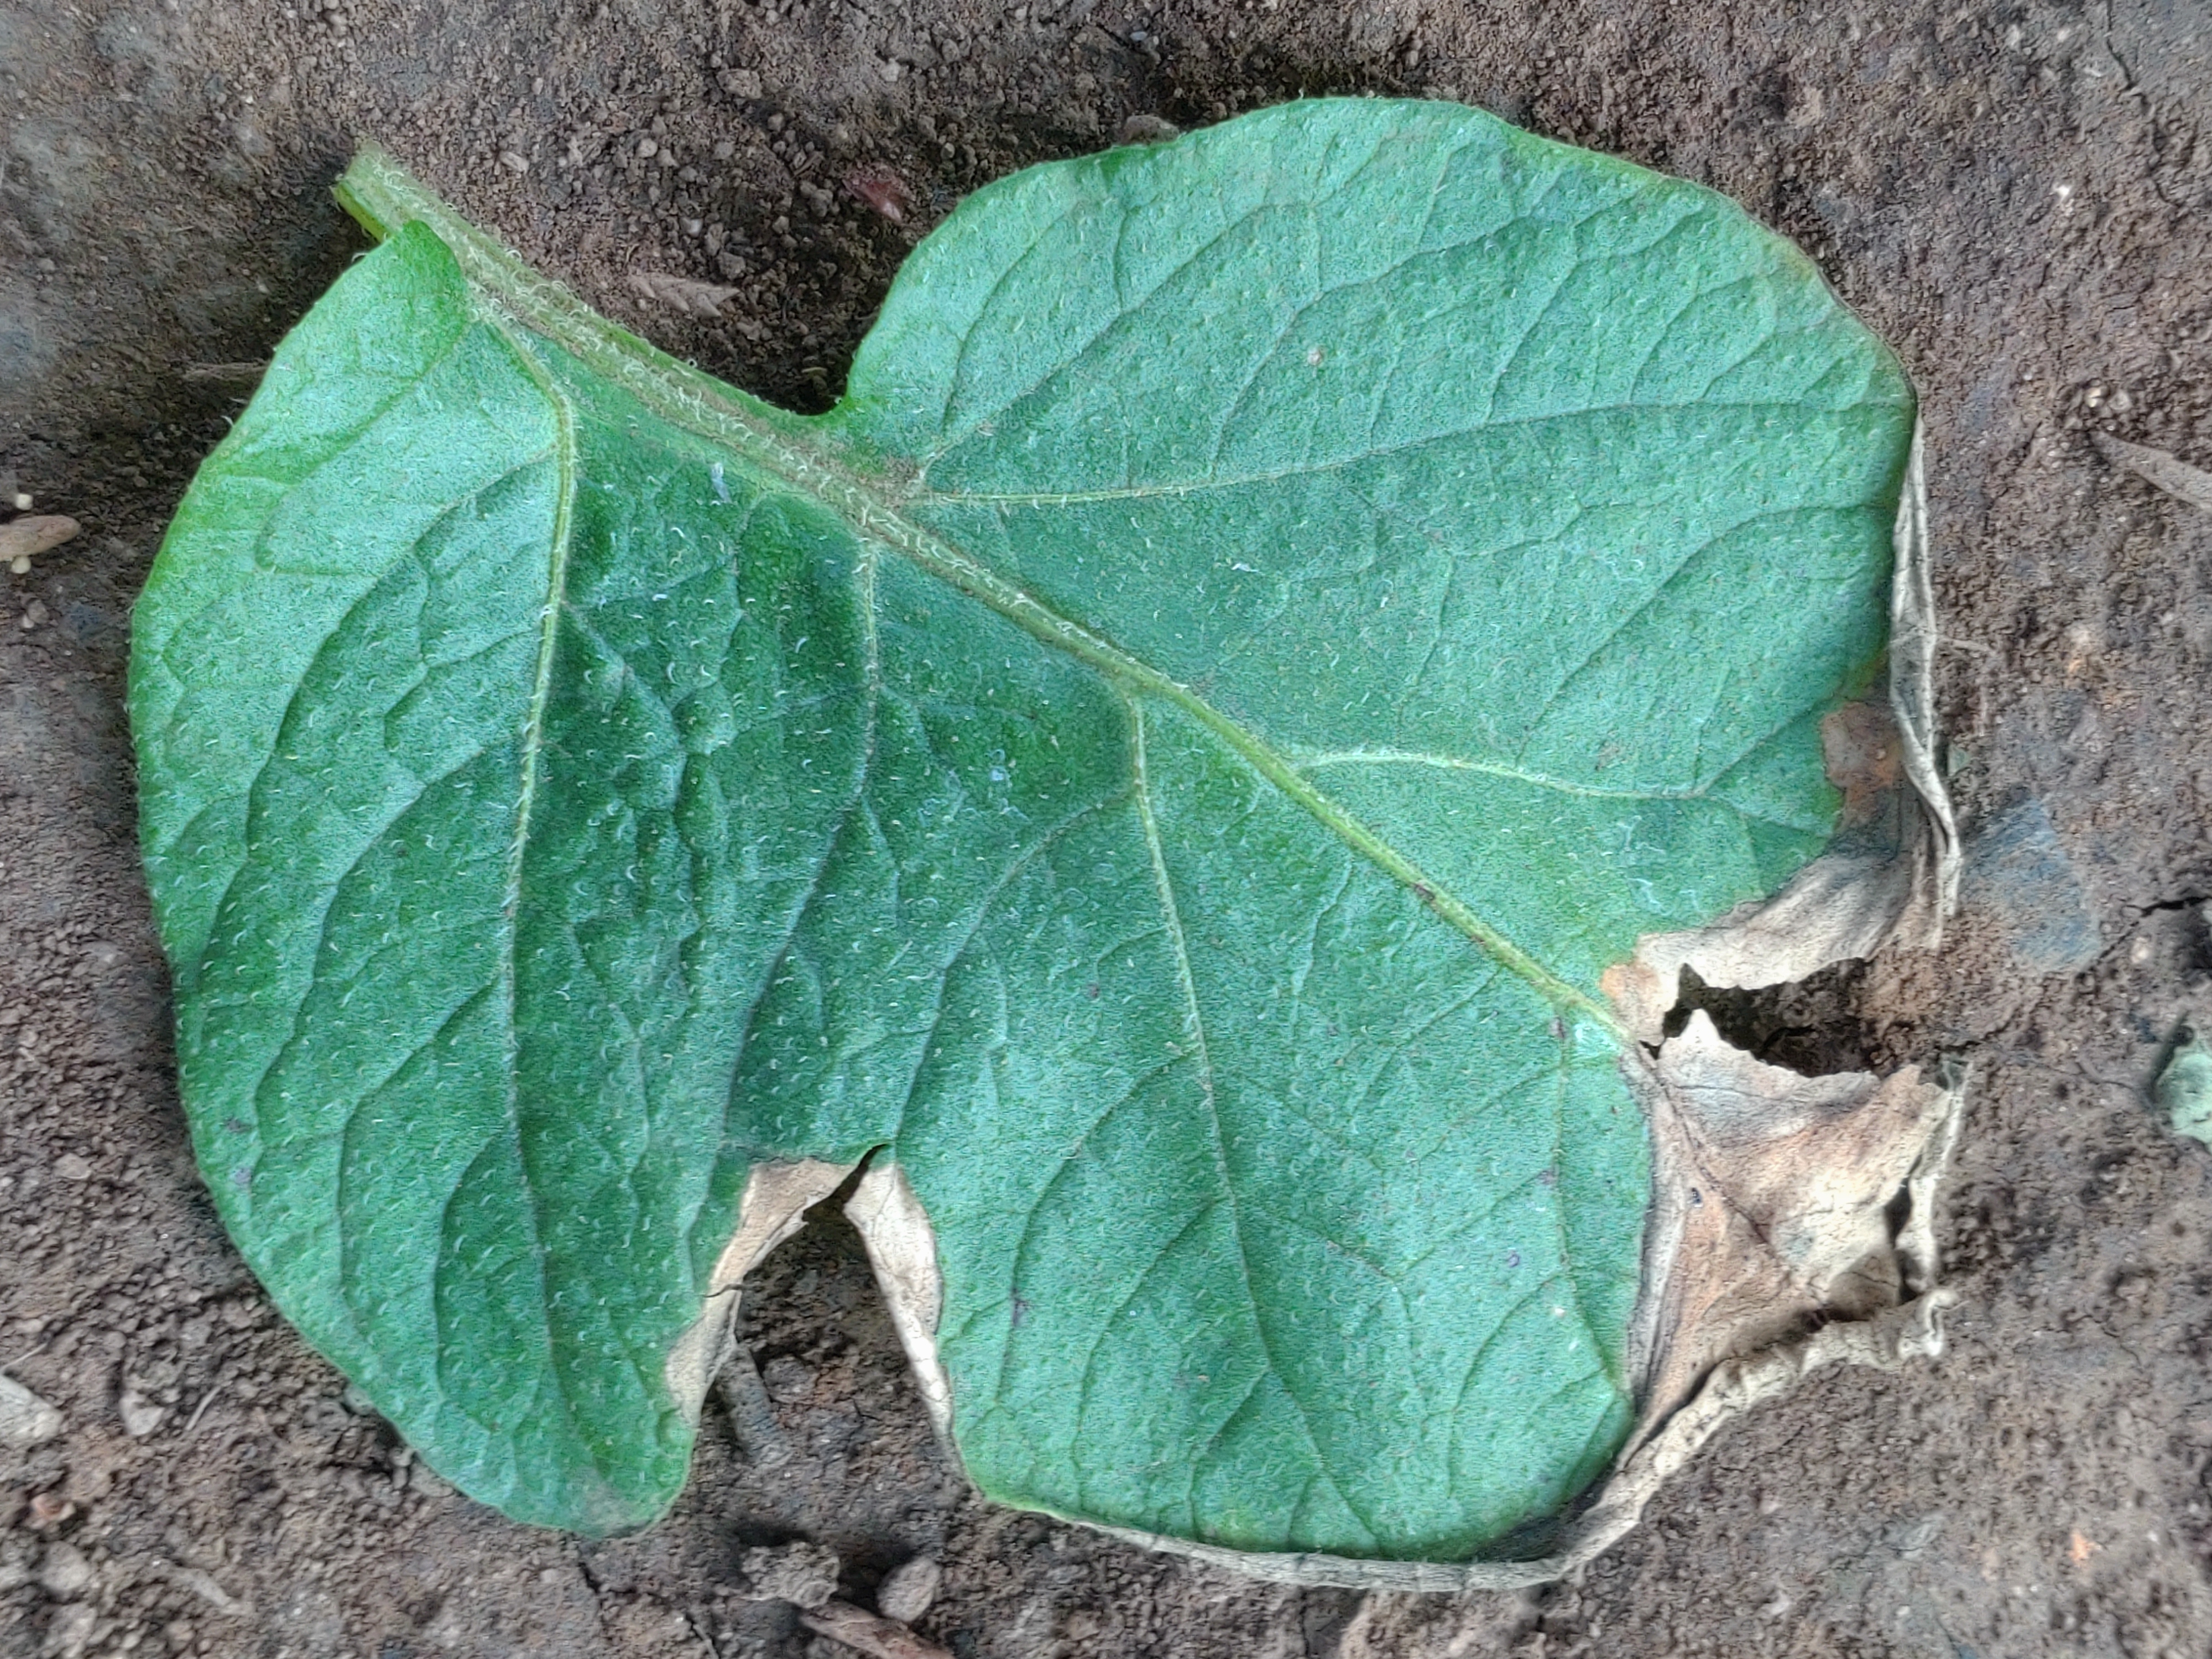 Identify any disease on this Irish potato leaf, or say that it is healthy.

early blight
